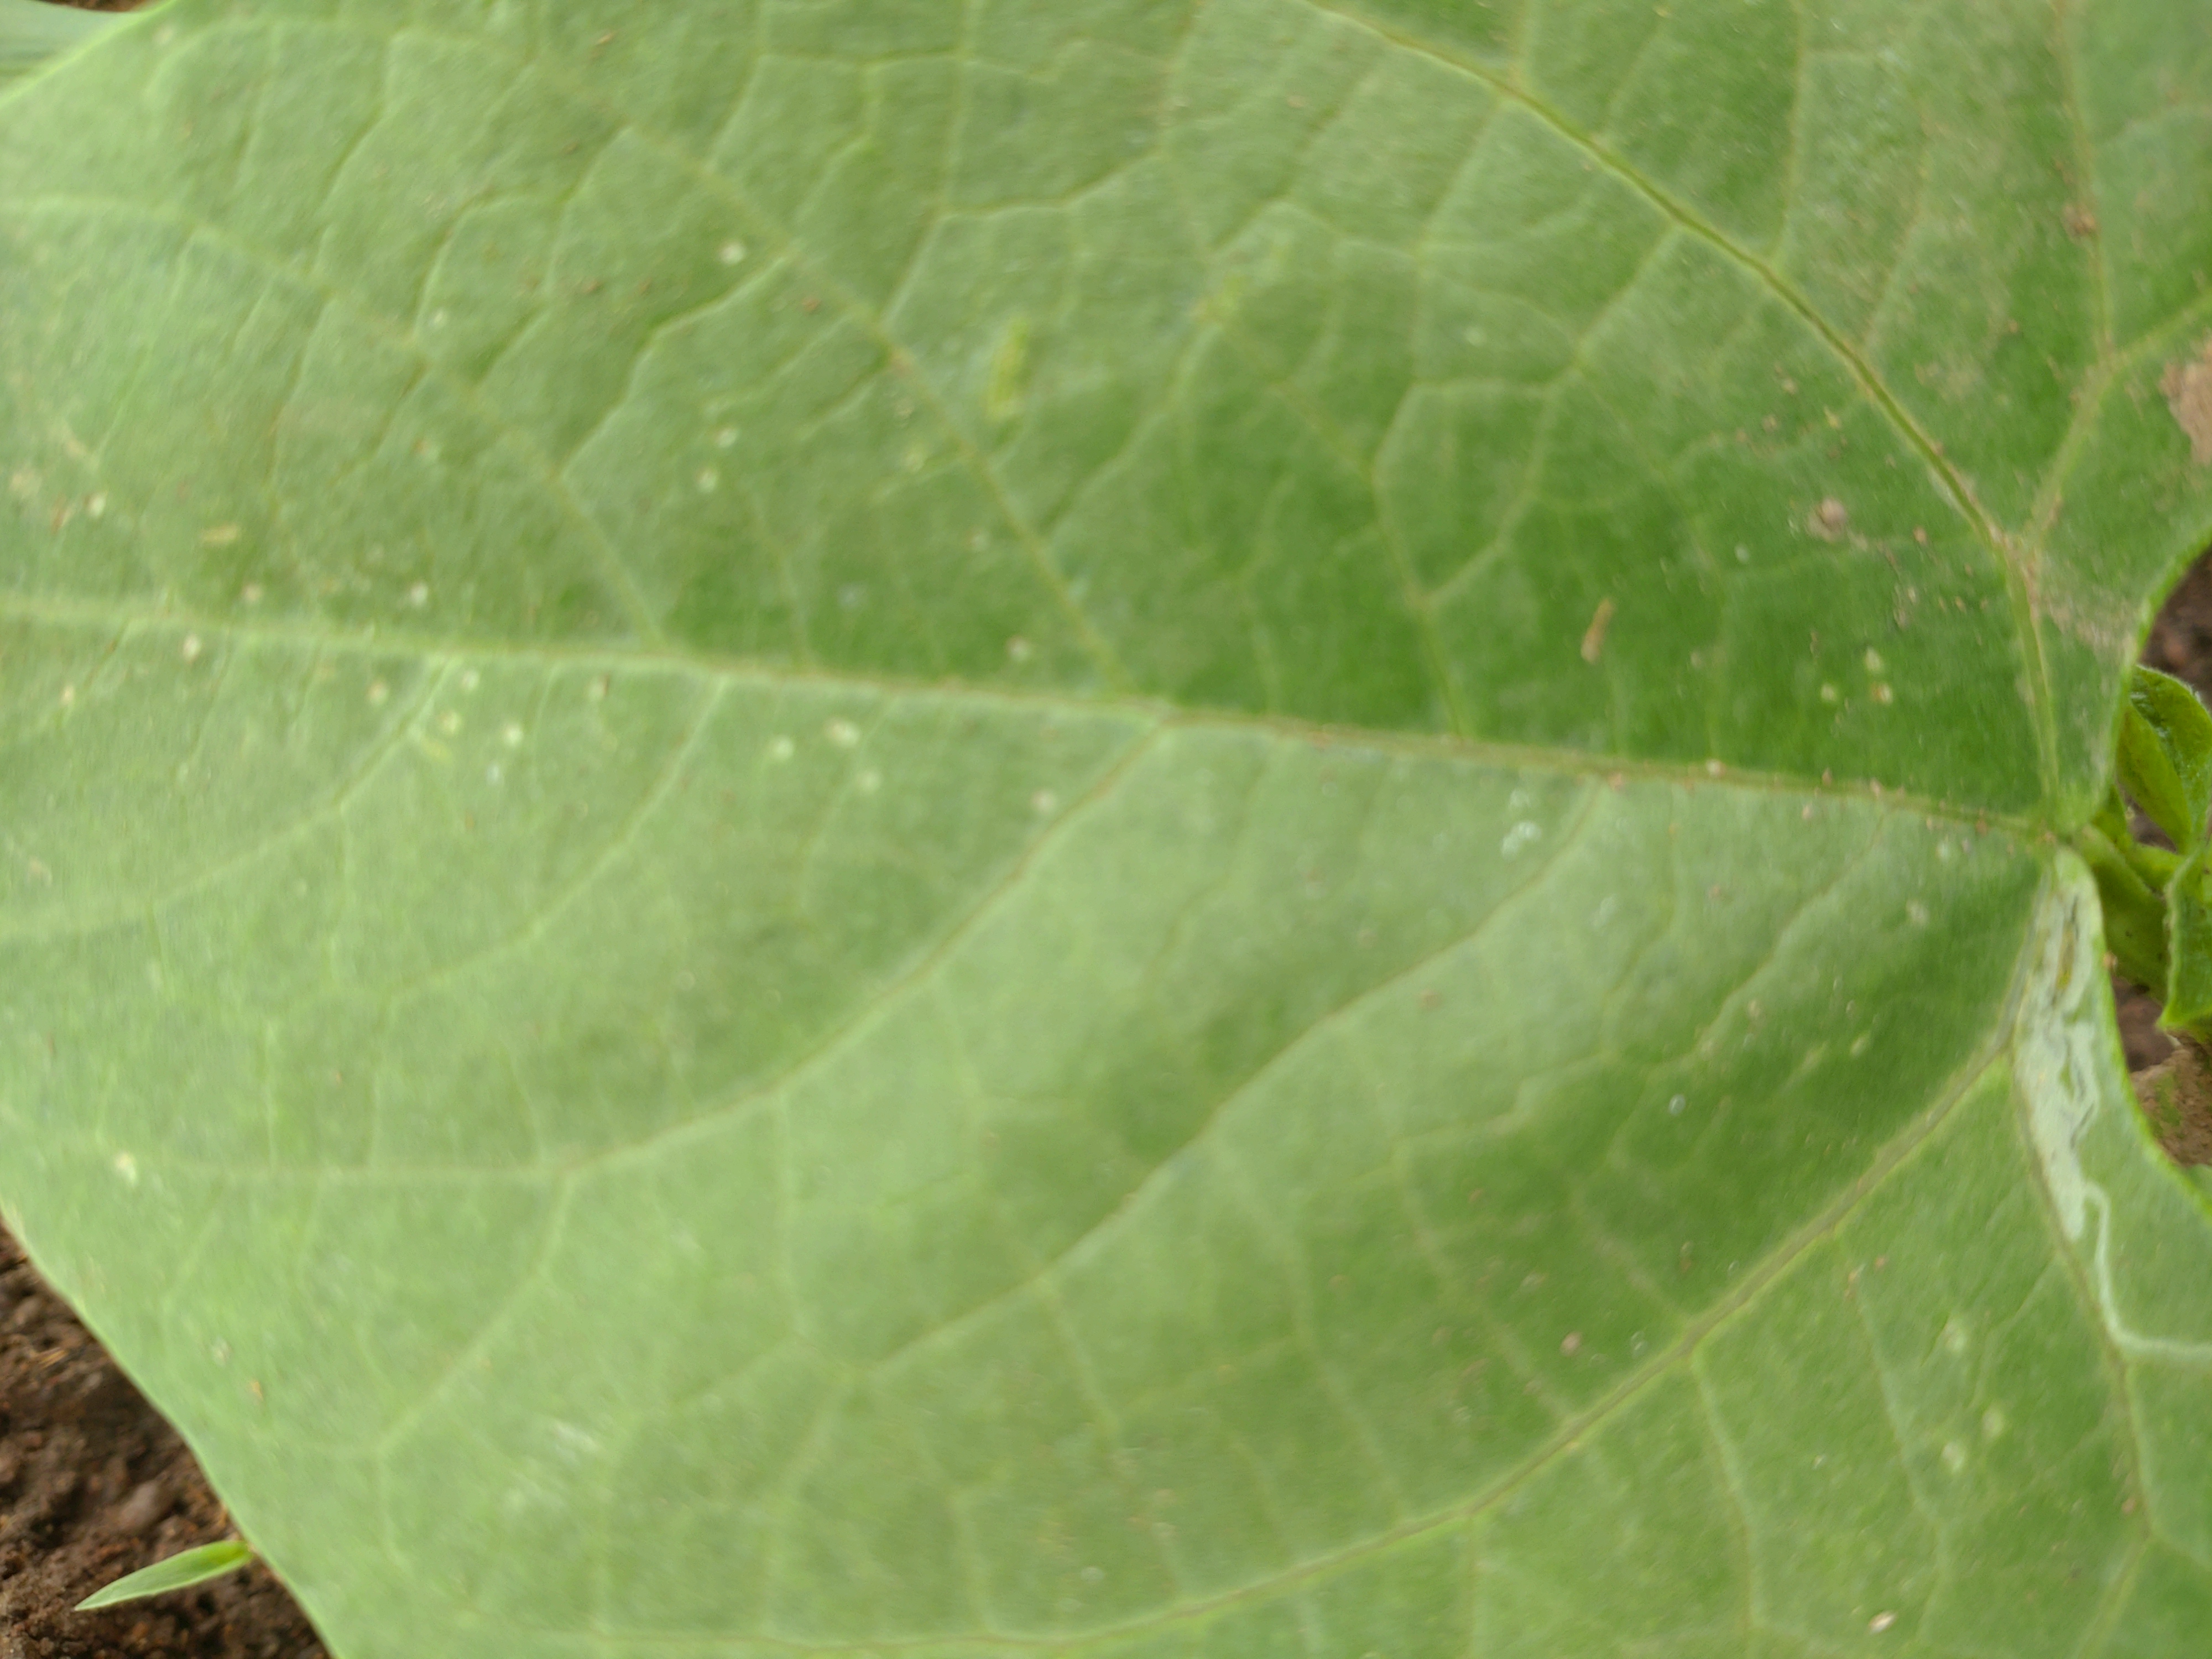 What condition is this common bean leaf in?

healthy
